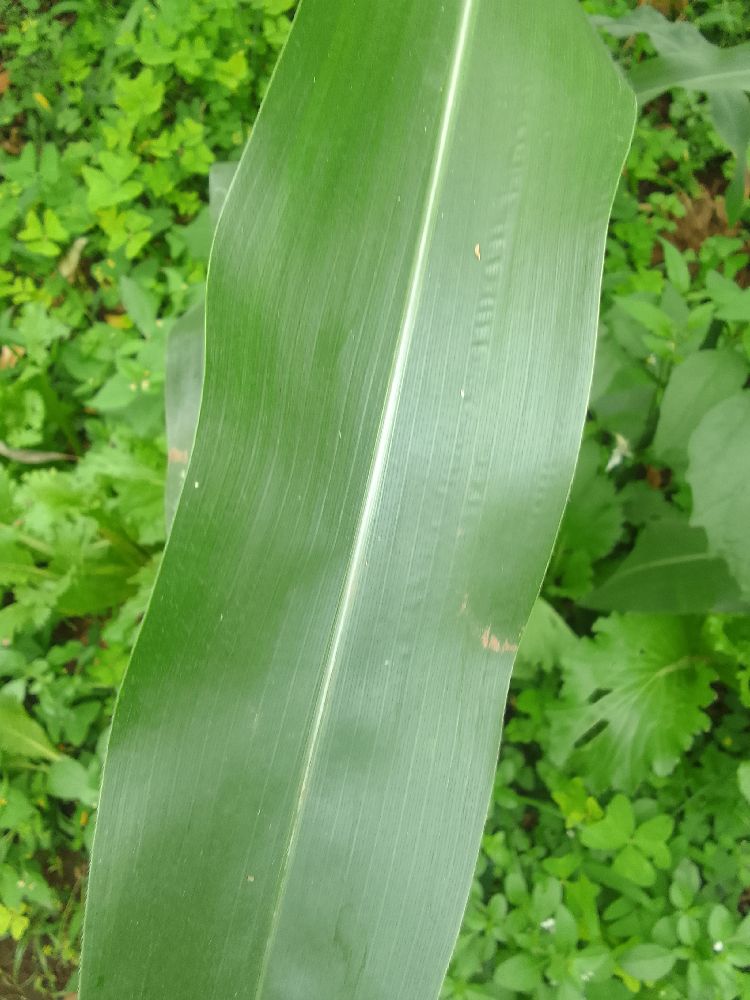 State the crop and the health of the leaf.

maize, healthy
